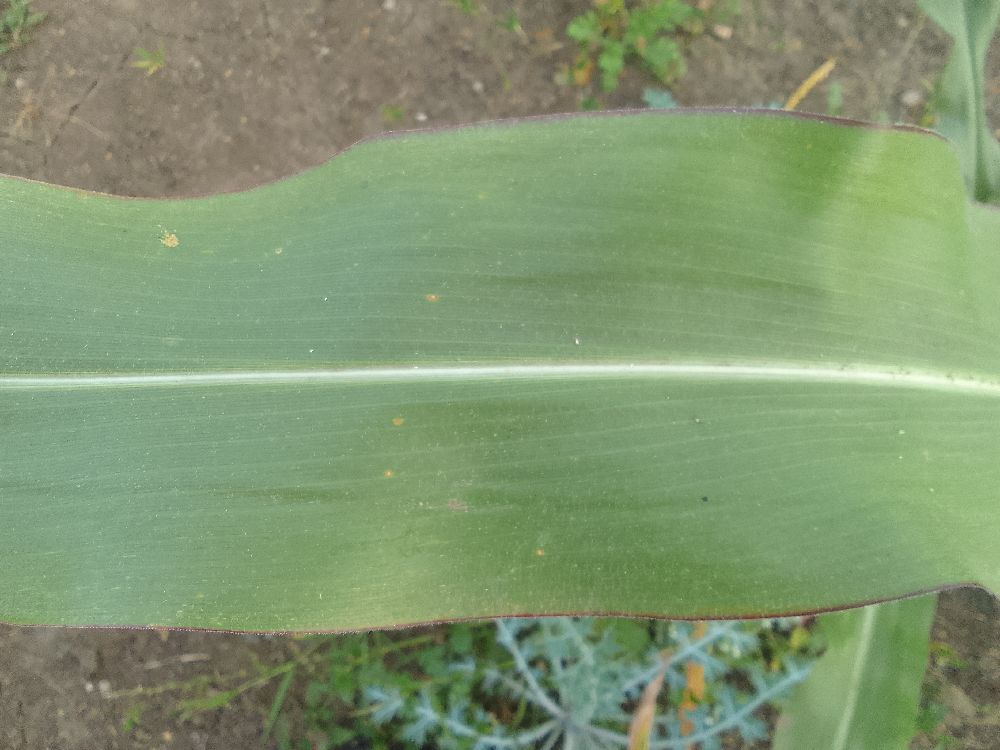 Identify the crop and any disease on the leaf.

maize, healthy
